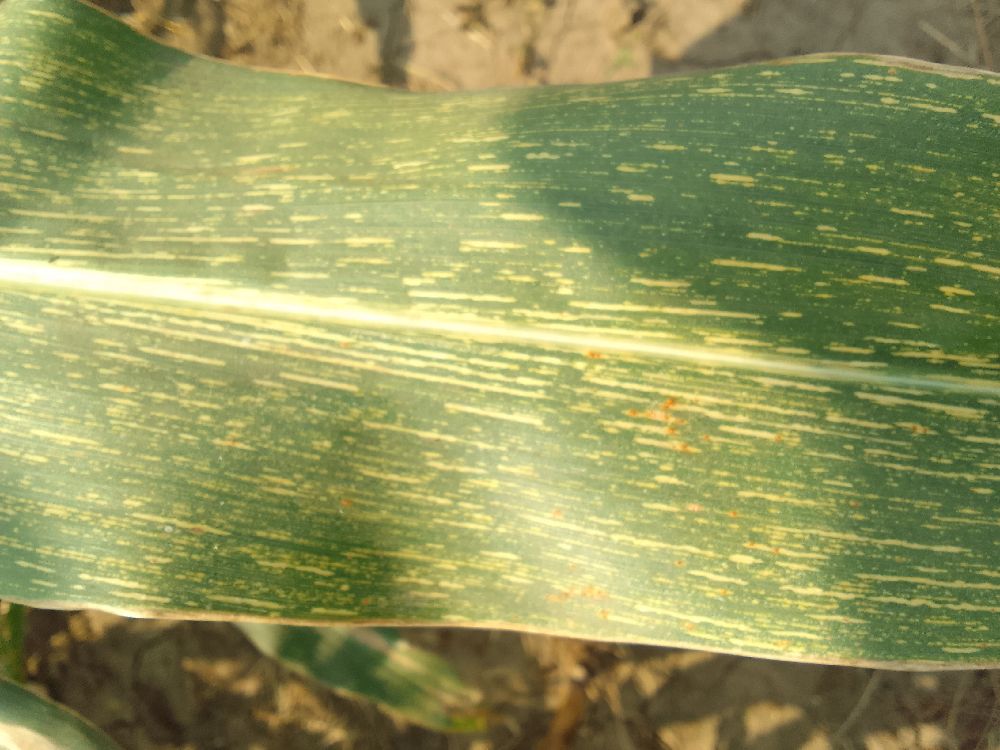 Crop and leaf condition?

maize, maize streak virus
